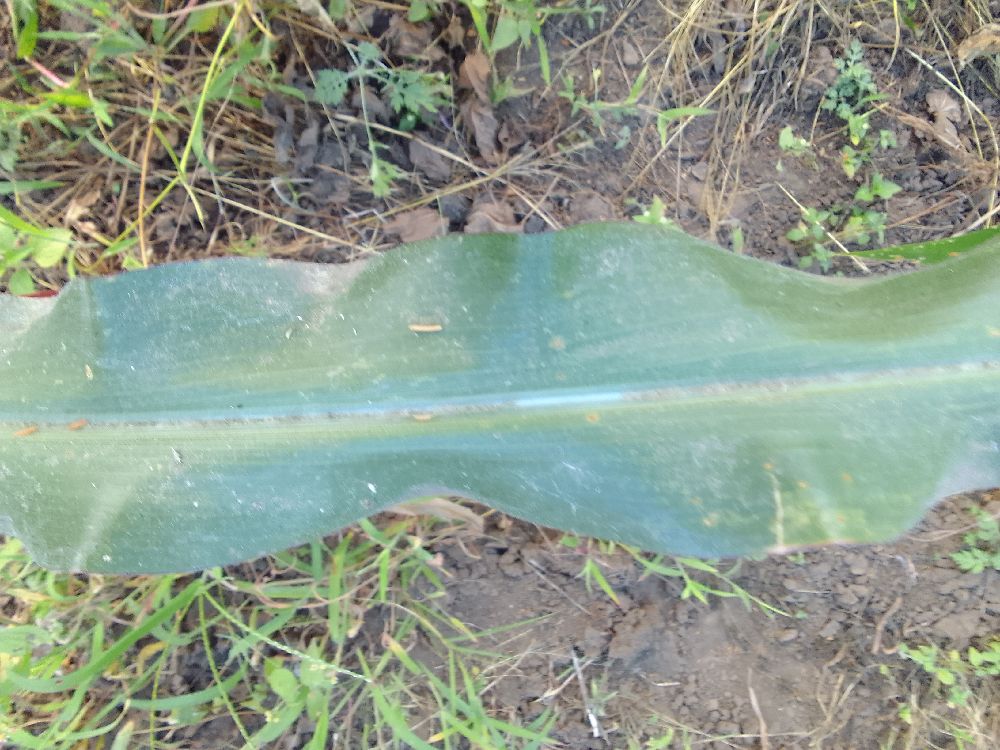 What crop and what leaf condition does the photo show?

maize, healthy
